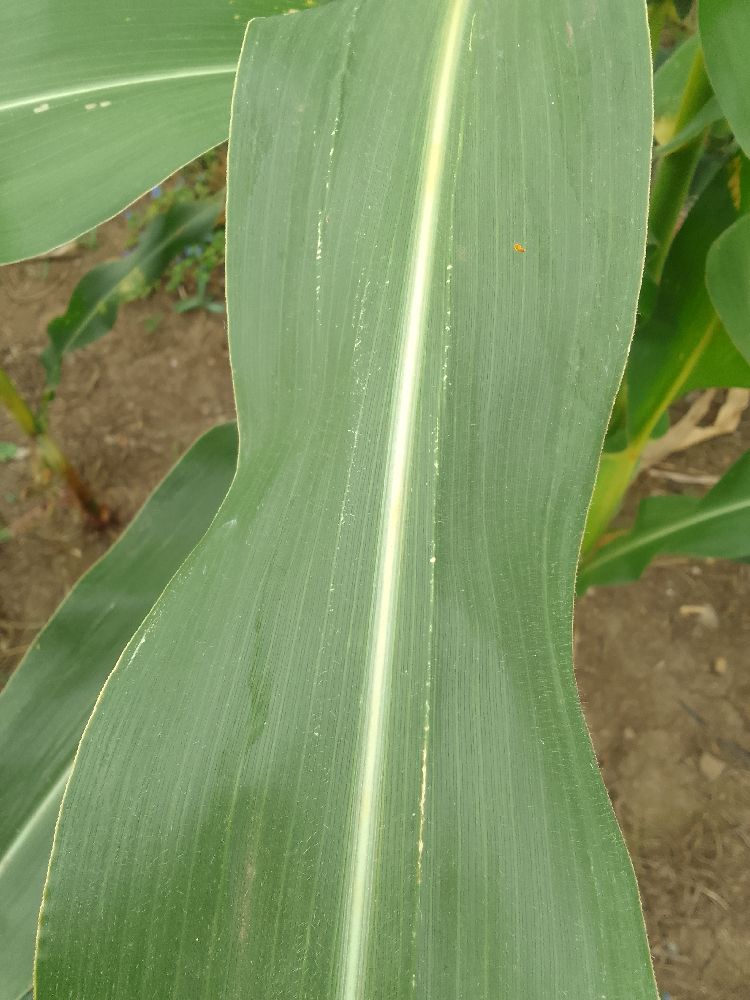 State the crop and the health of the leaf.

maize, healthy
